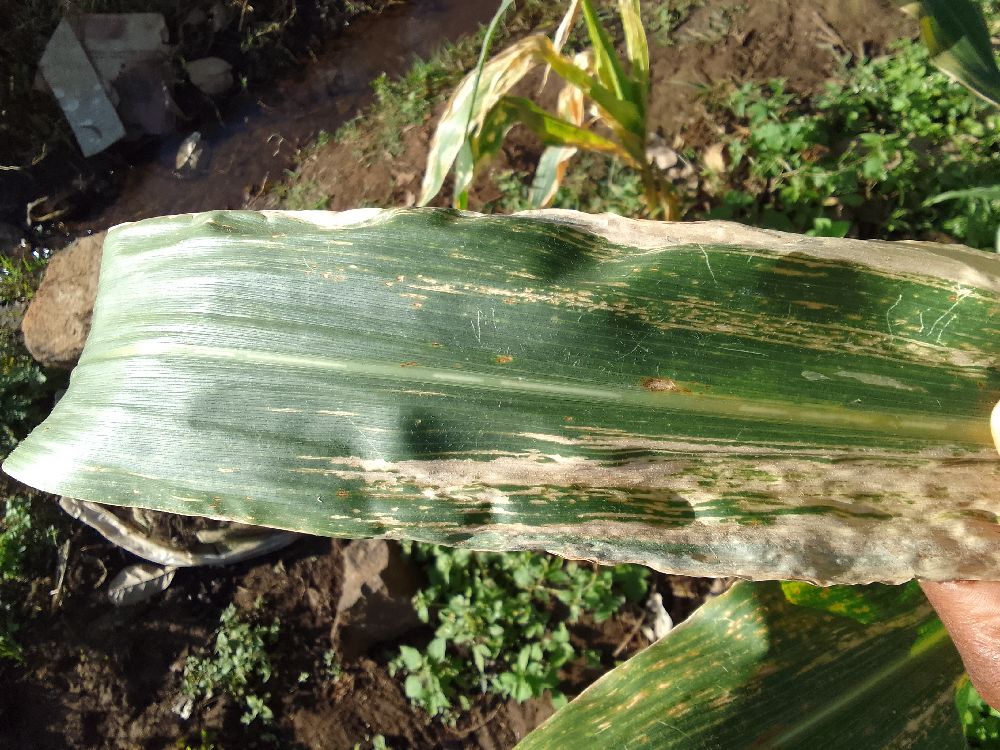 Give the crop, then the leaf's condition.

maize, maize lethal necrosis
